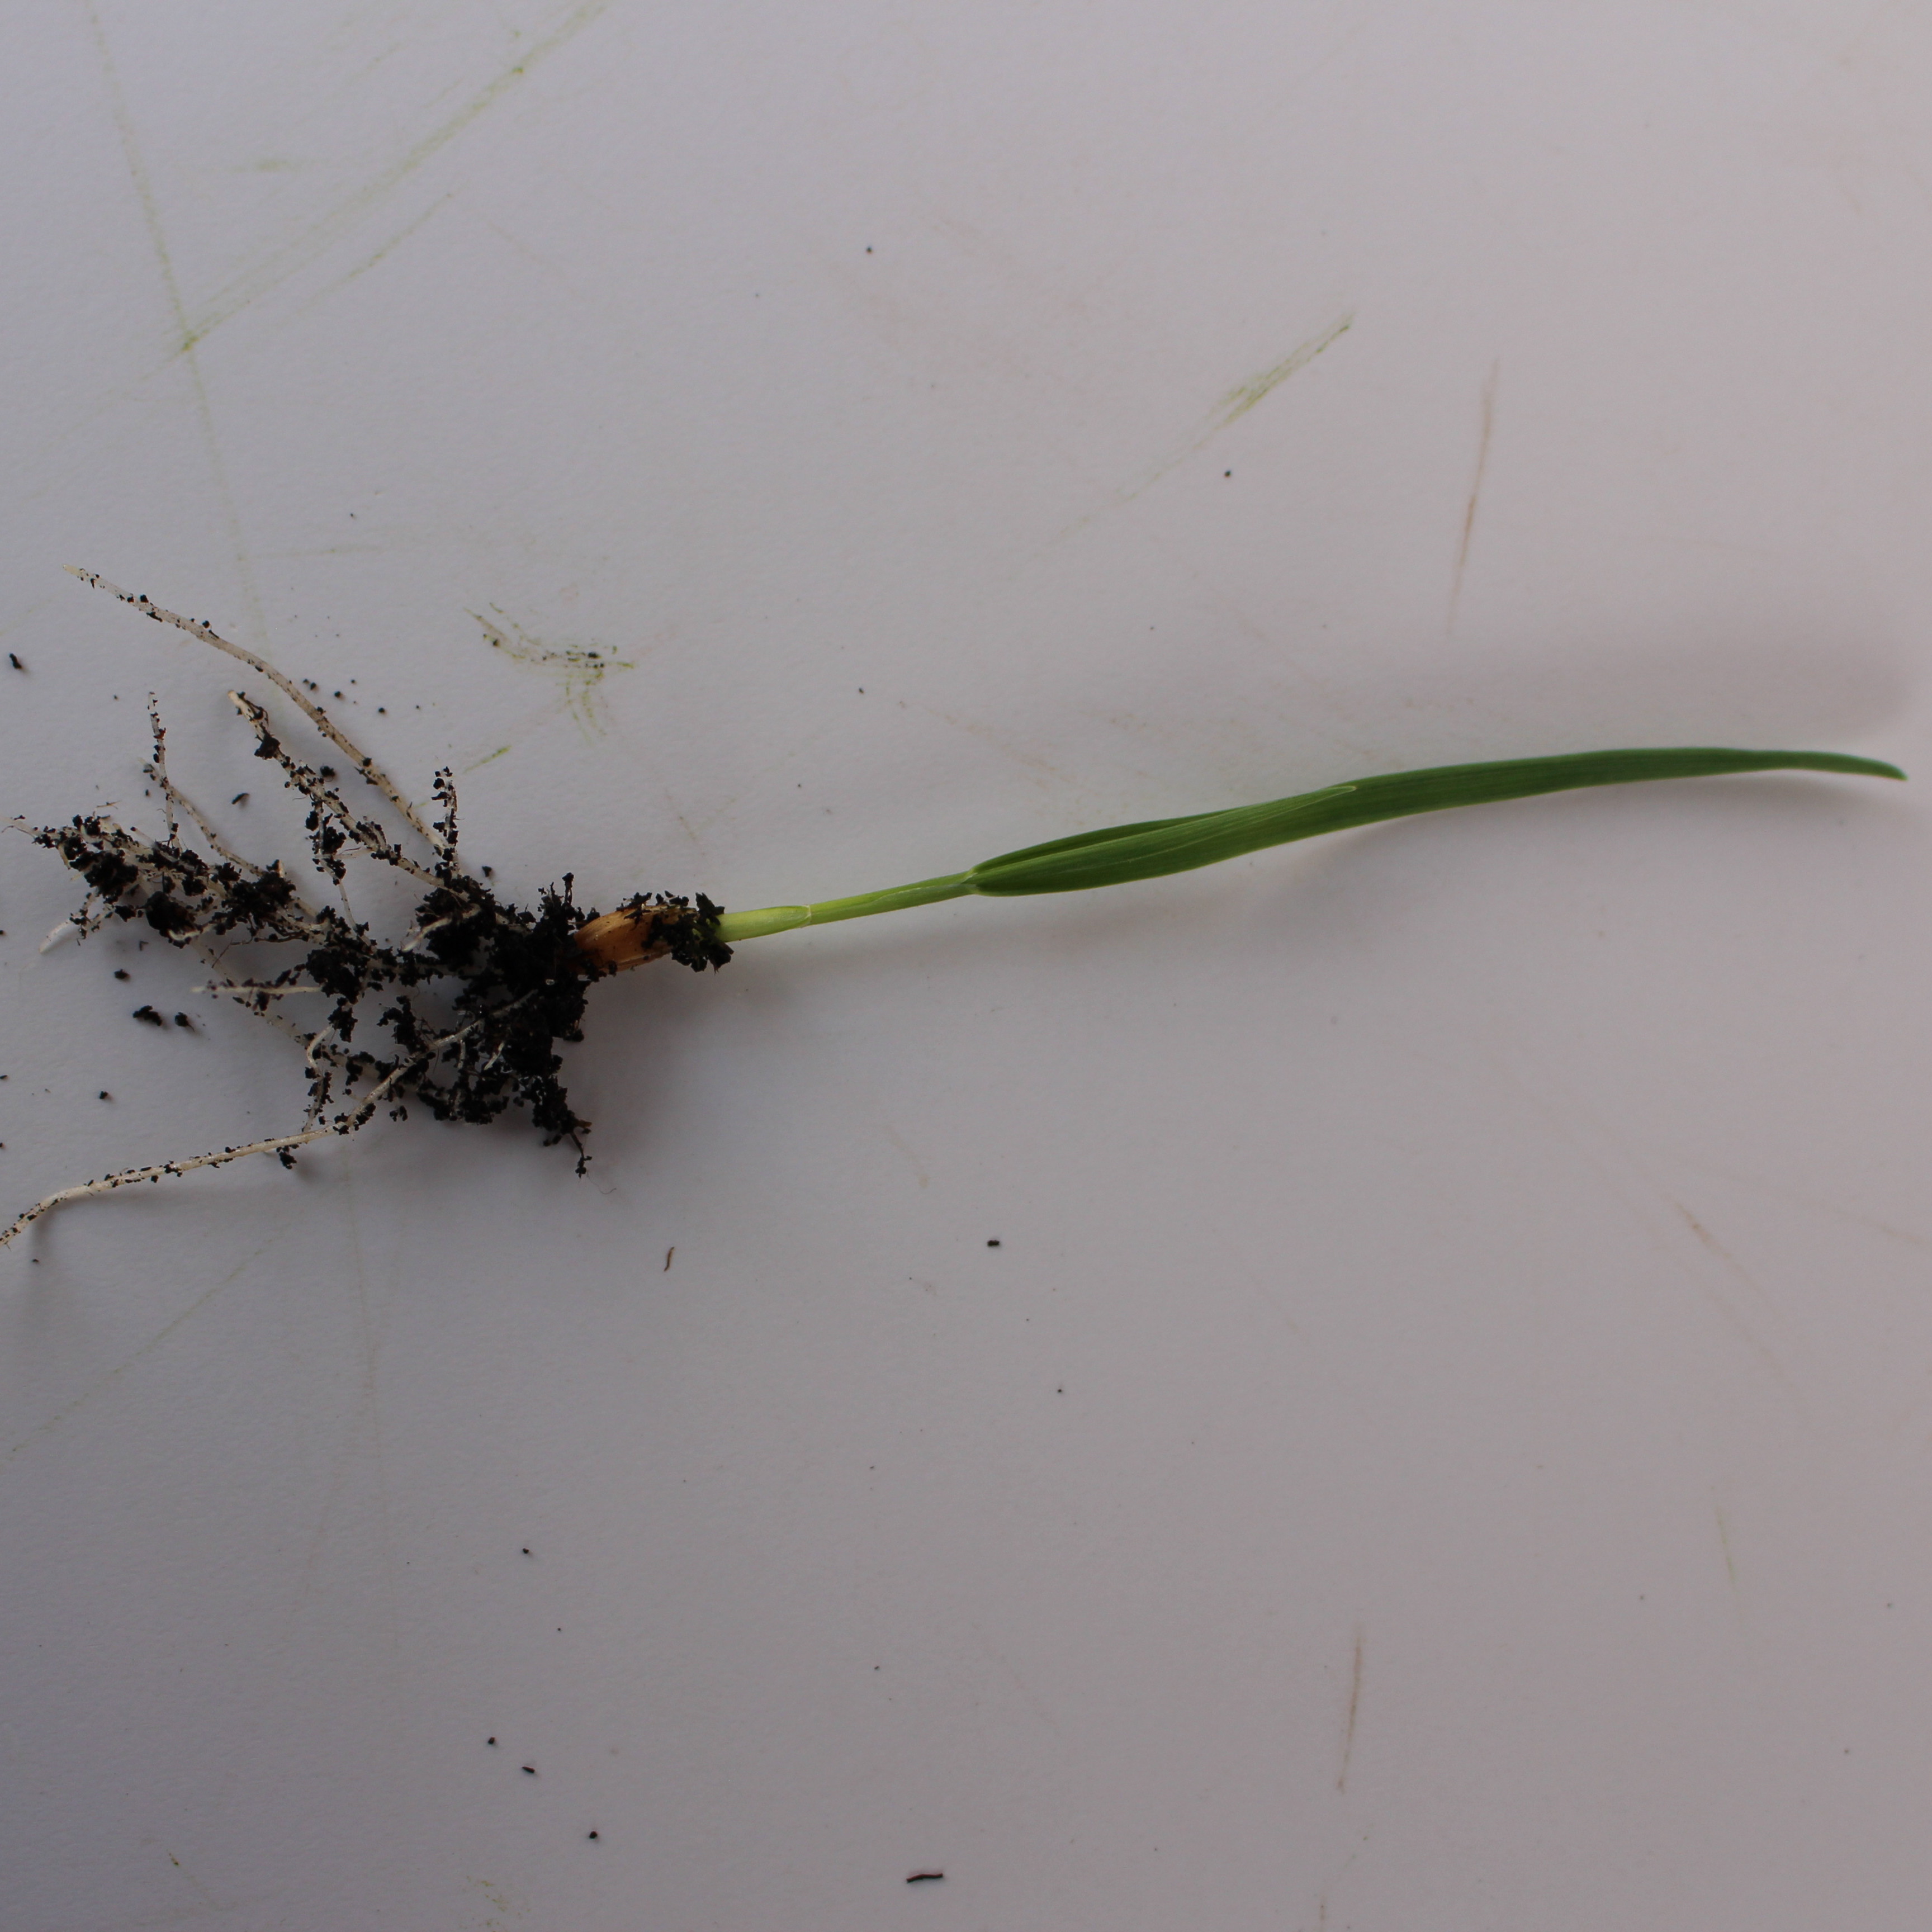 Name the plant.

Avena sterilis
